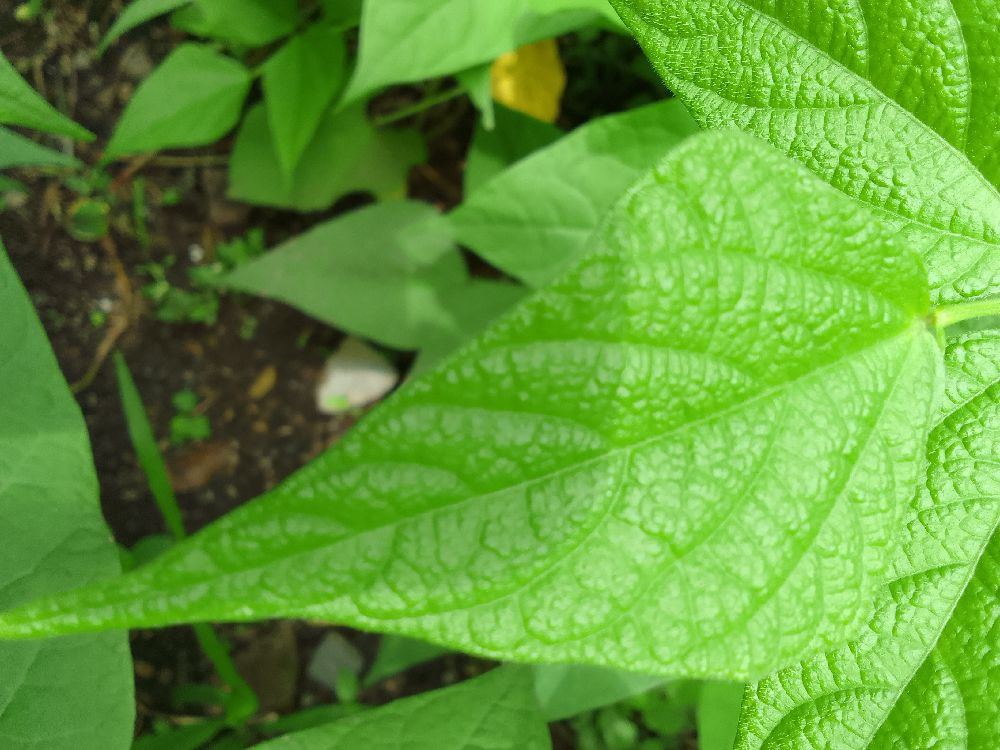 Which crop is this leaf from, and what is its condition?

common bean, healthy
